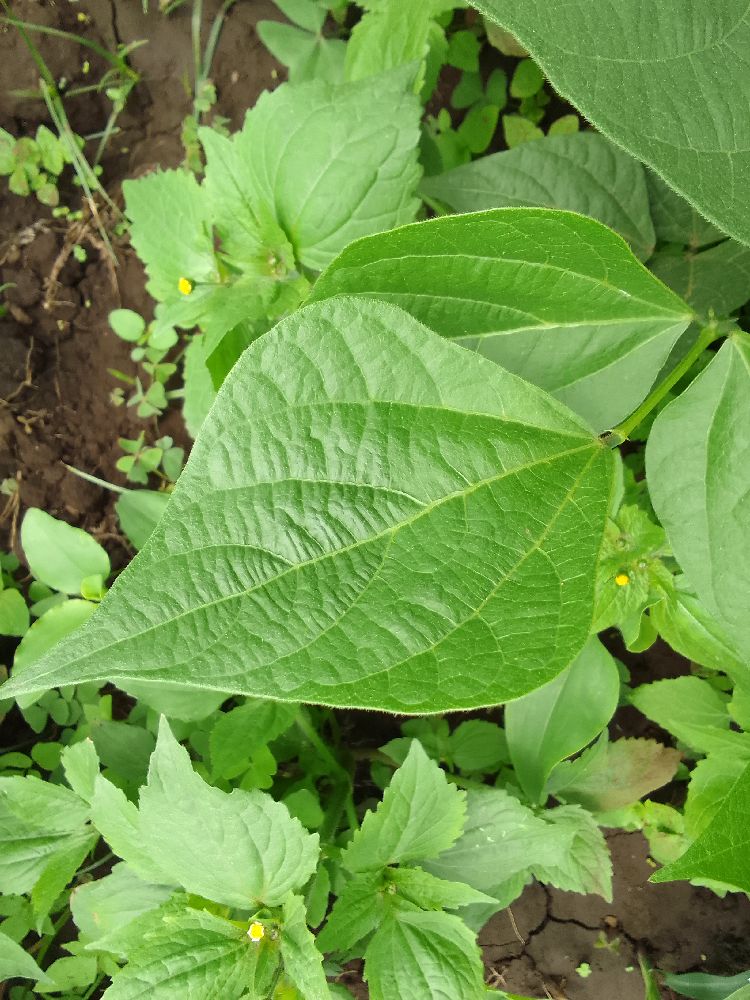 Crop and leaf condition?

common bean, healthy
